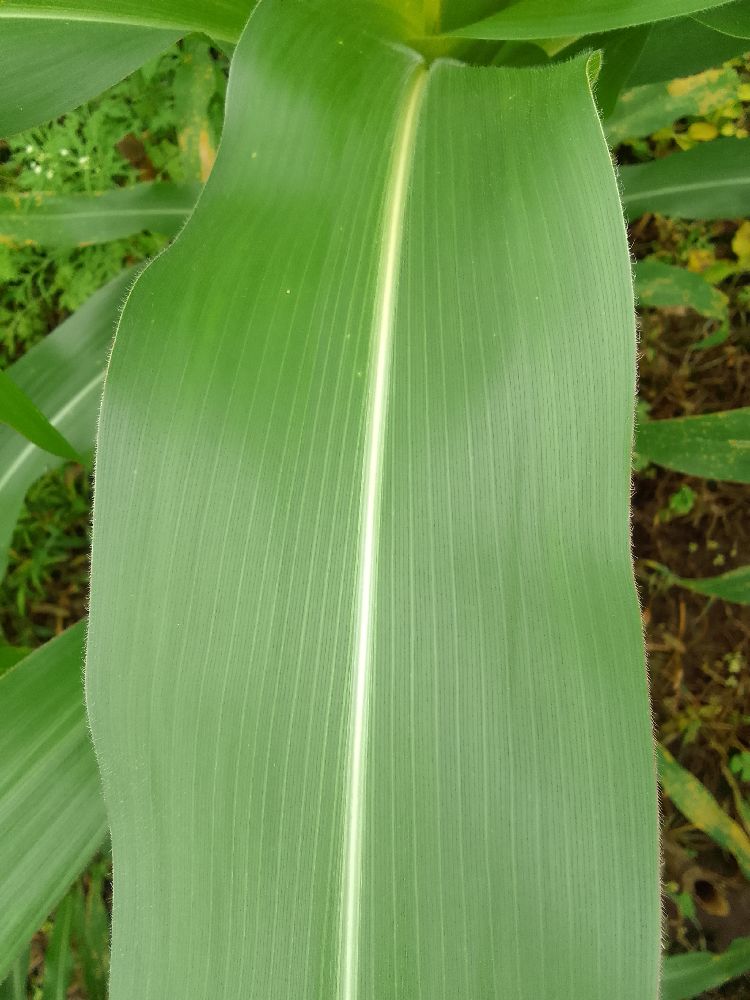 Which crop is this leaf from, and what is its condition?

maize, healthy
